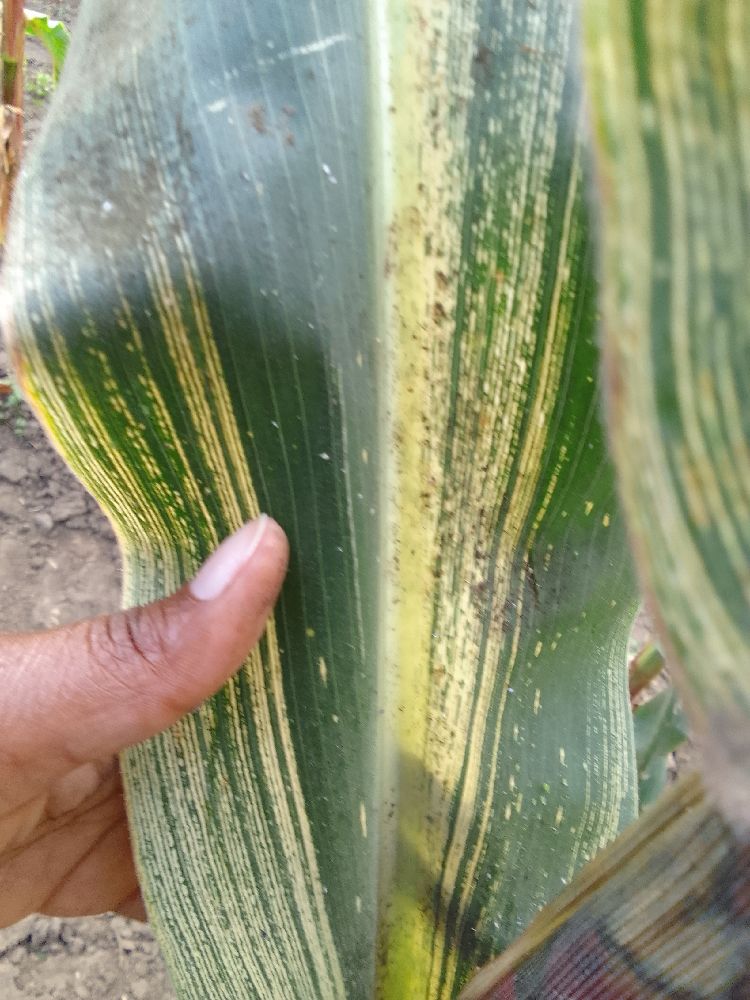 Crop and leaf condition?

maize, maize streak virus
